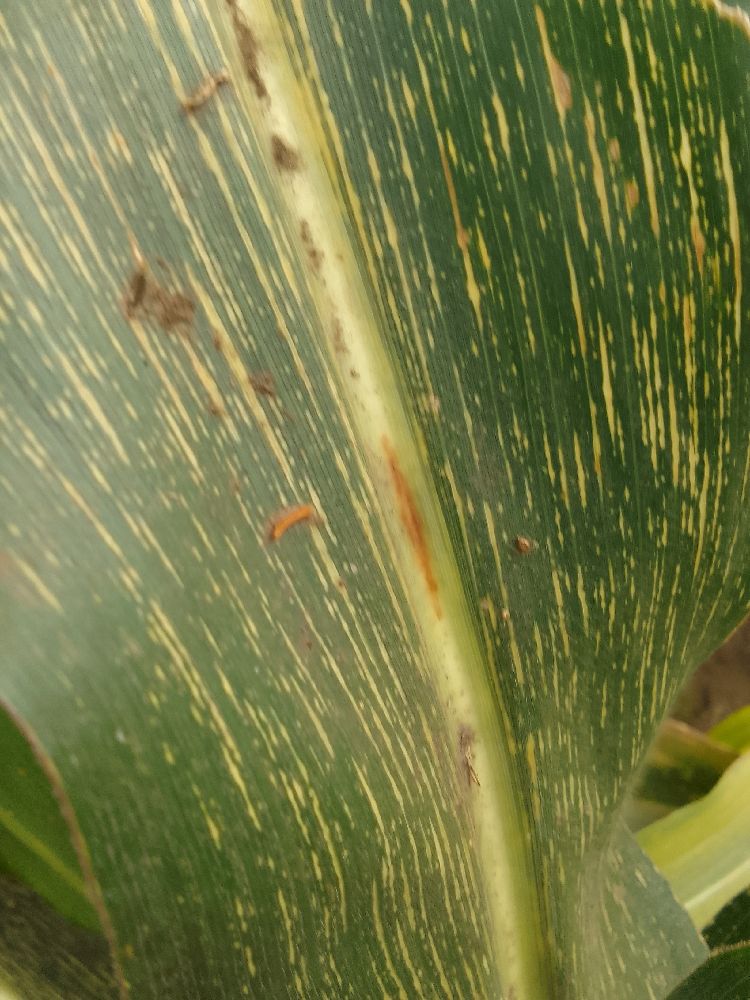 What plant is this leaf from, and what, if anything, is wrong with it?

maize, maize streak virus
